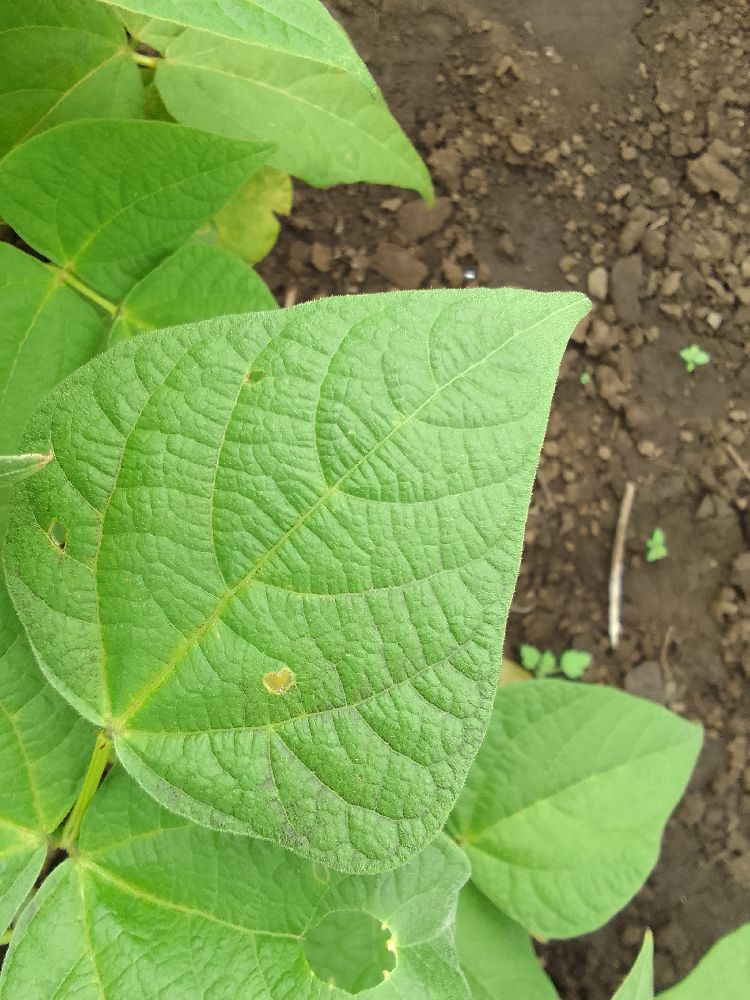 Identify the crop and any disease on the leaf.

common bean, healthy
